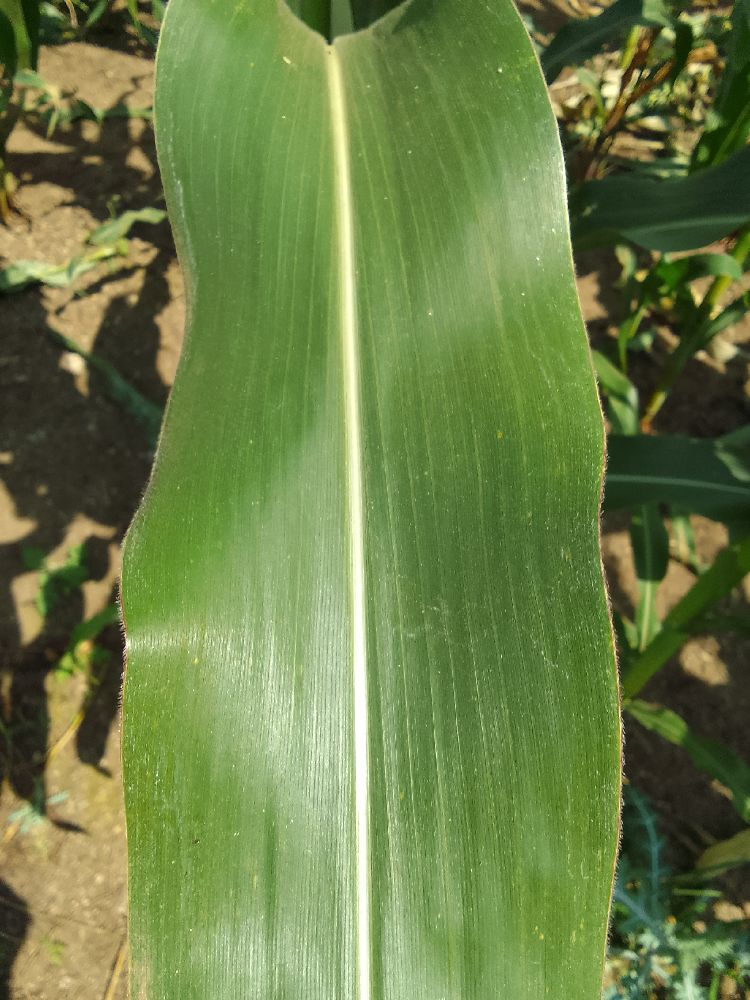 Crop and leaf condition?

maize, healthy
